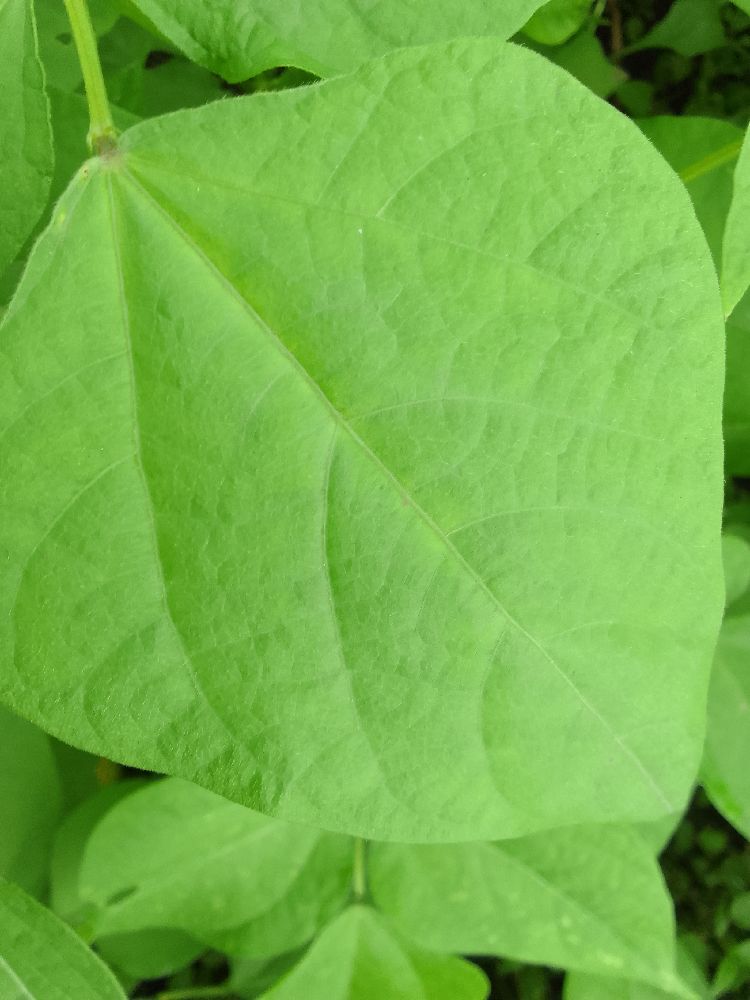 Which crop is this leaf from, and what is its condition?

common bean, healthy
